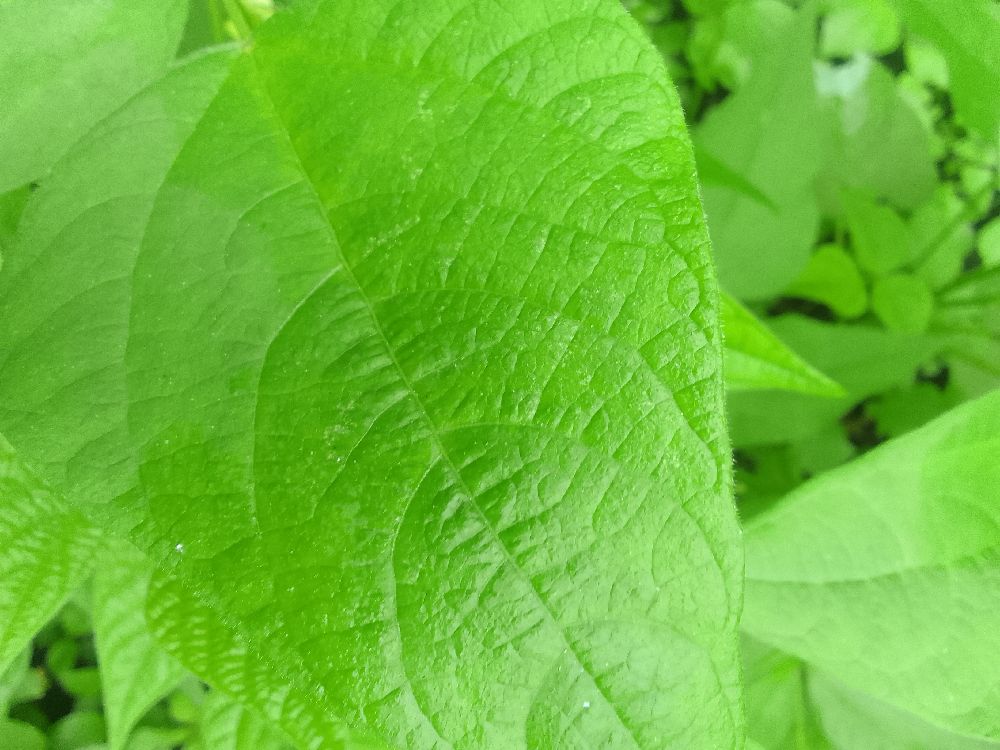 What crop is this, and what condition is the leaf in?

common bean, healthy
